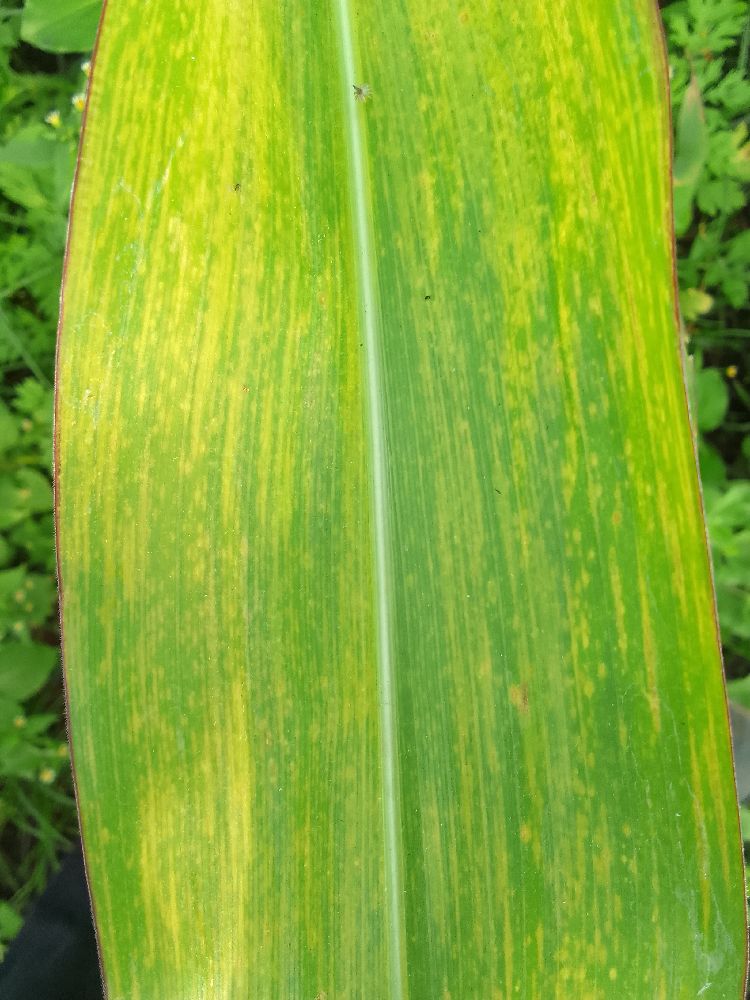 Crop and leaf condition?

maize, maize lethal necrosis
